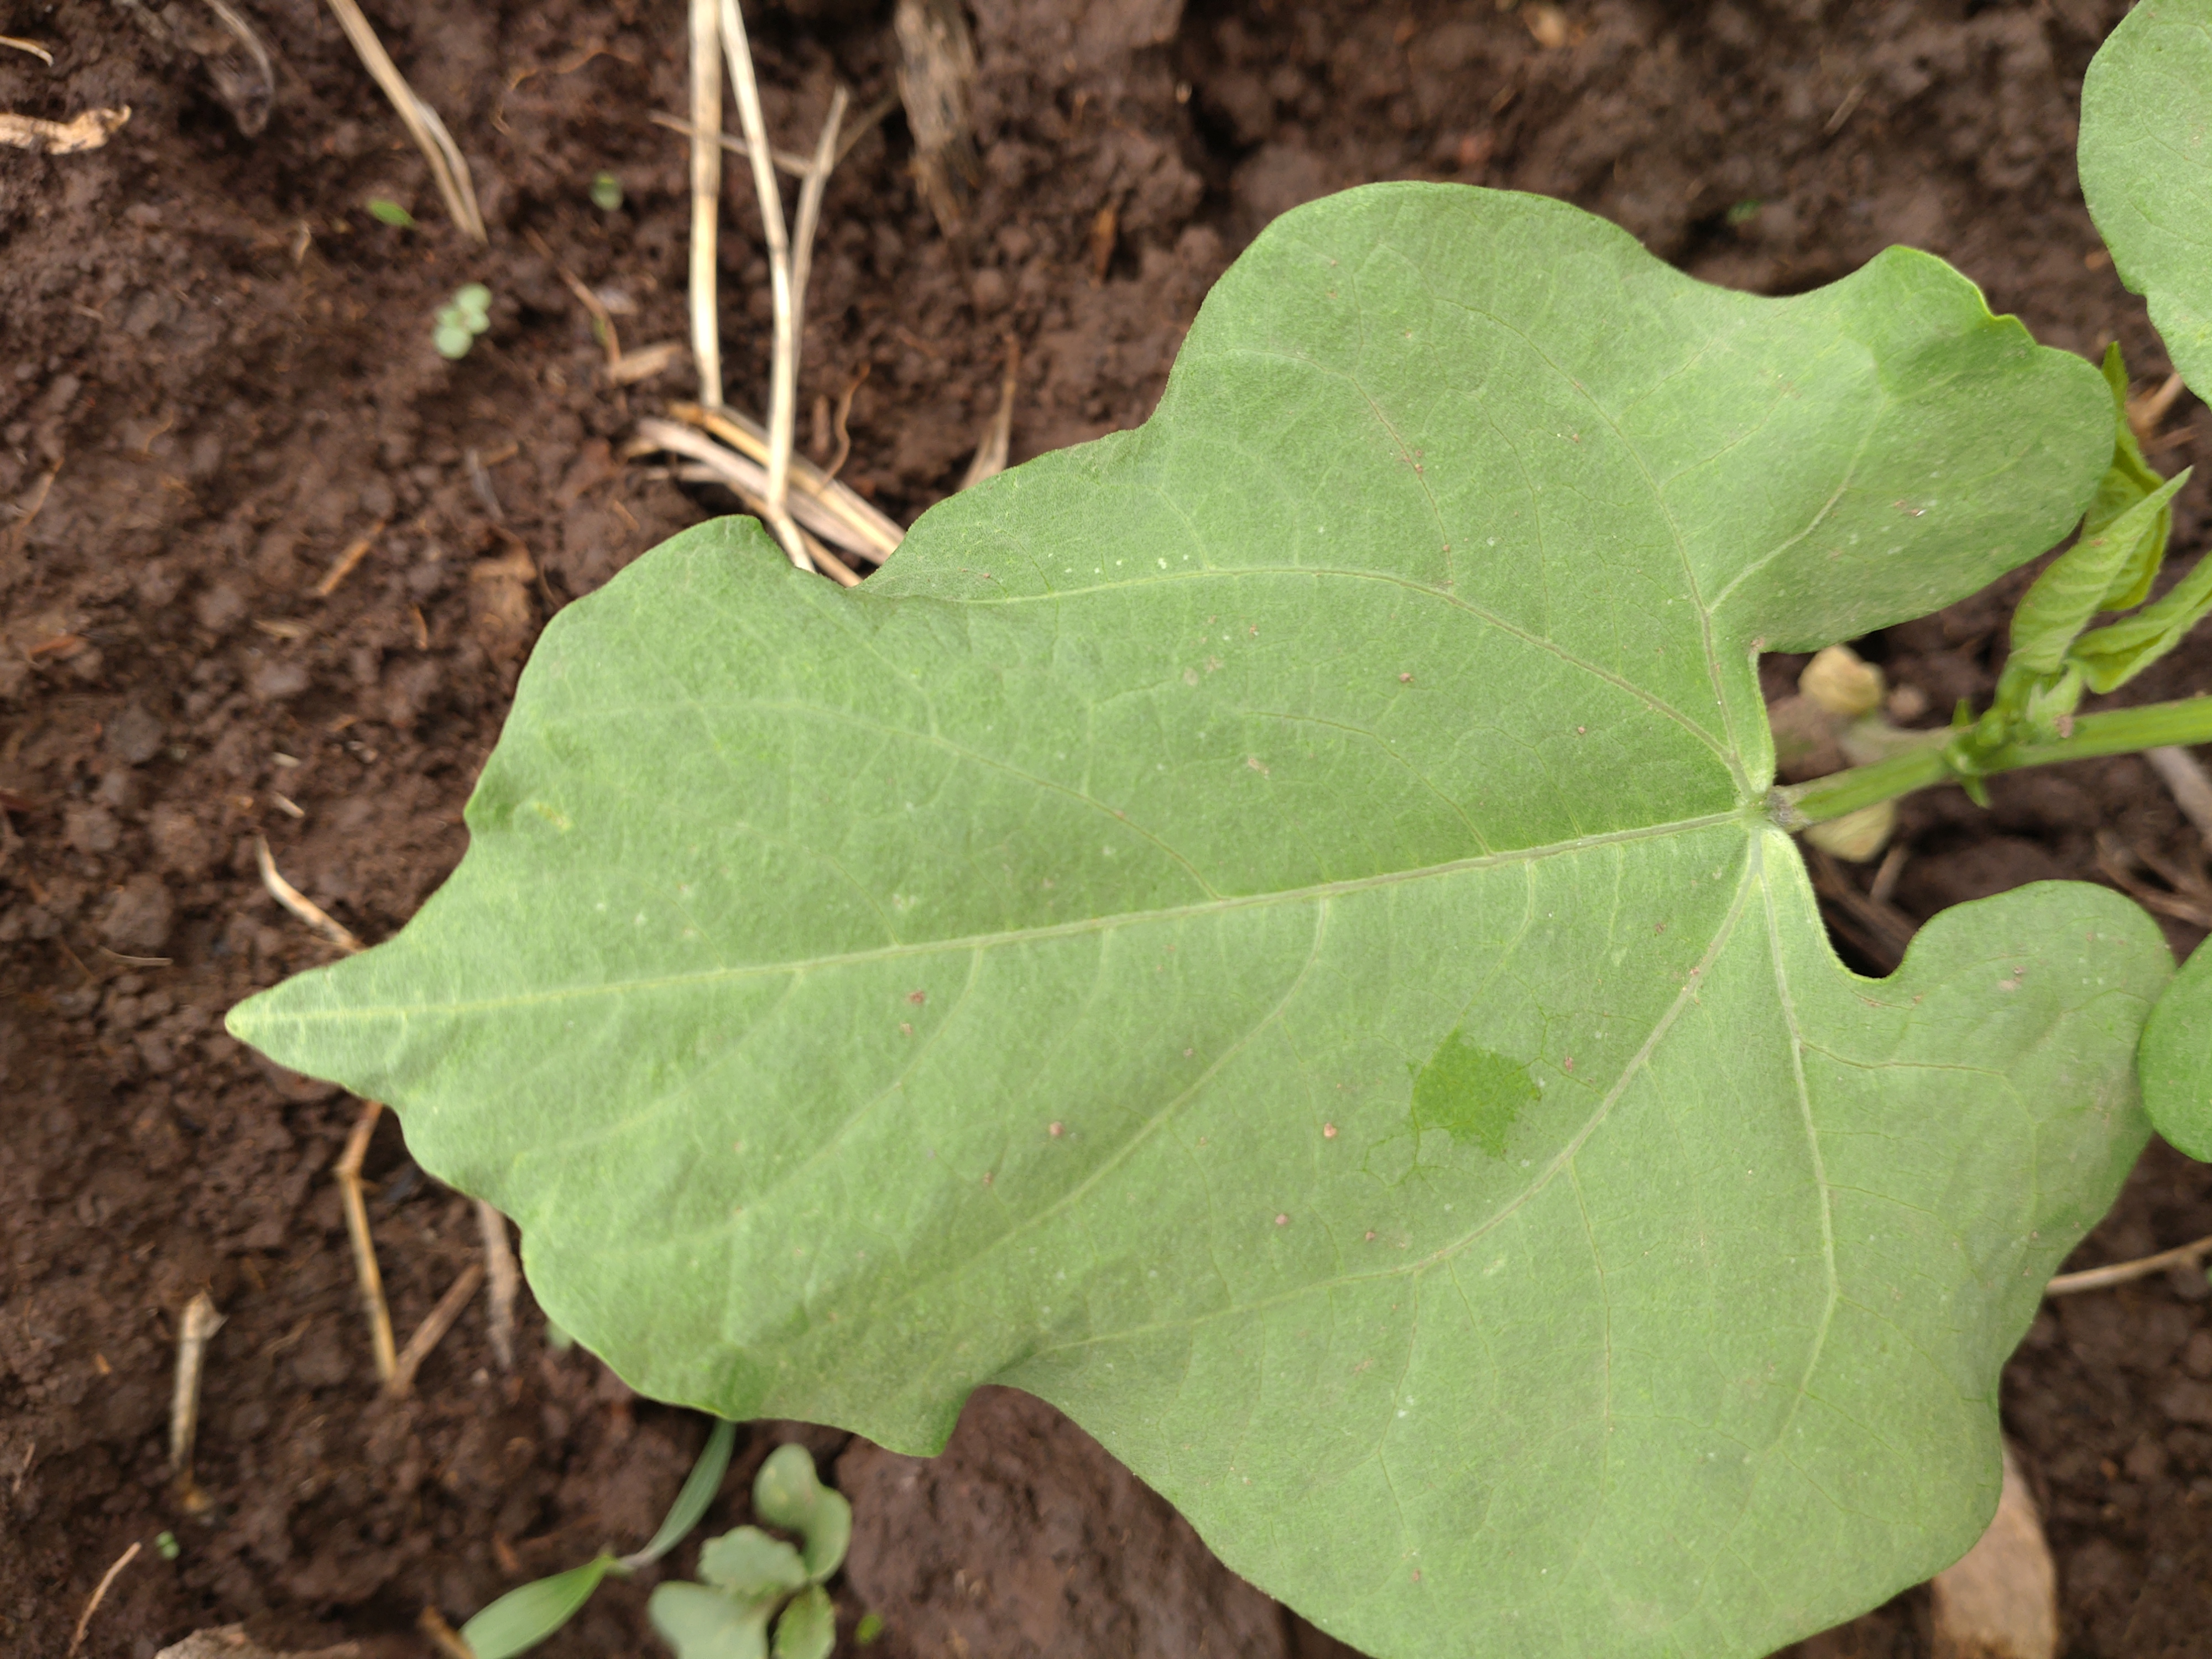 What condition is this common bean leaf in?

healthy
